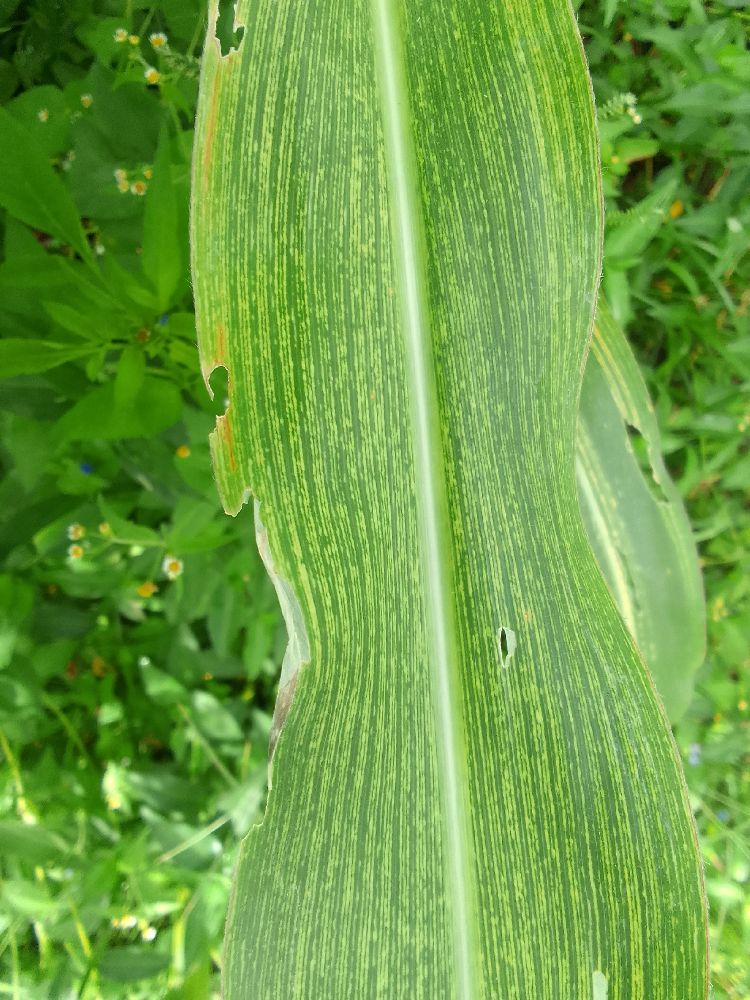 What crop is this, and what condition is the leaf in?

maize, maize streak virus
